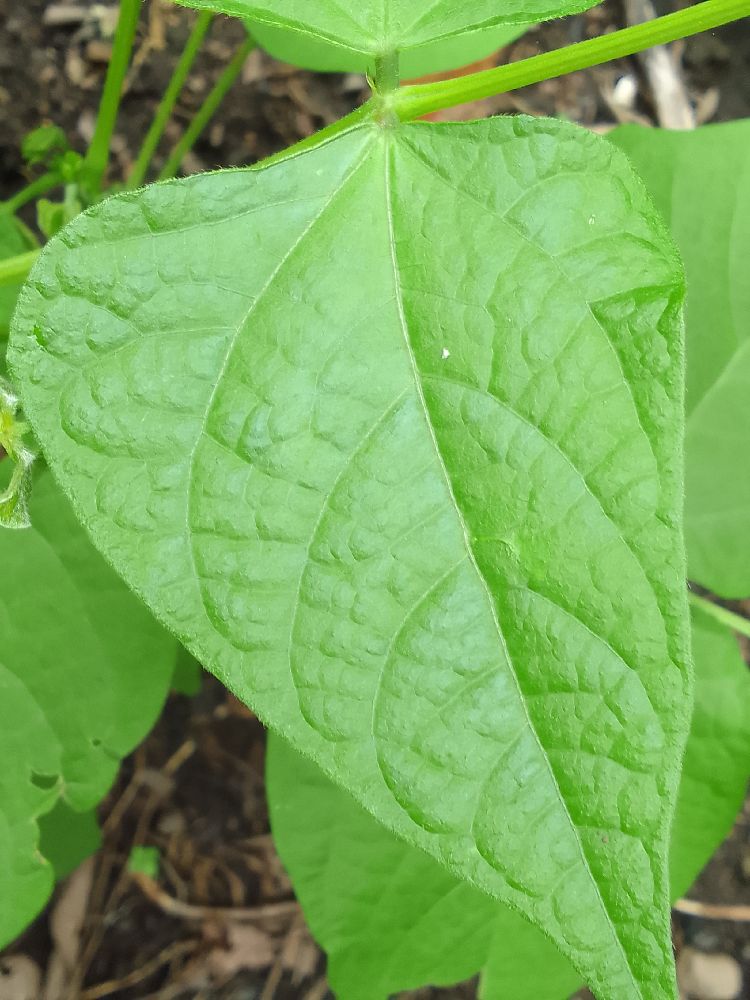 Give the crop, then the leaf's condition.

common bean, healthy
